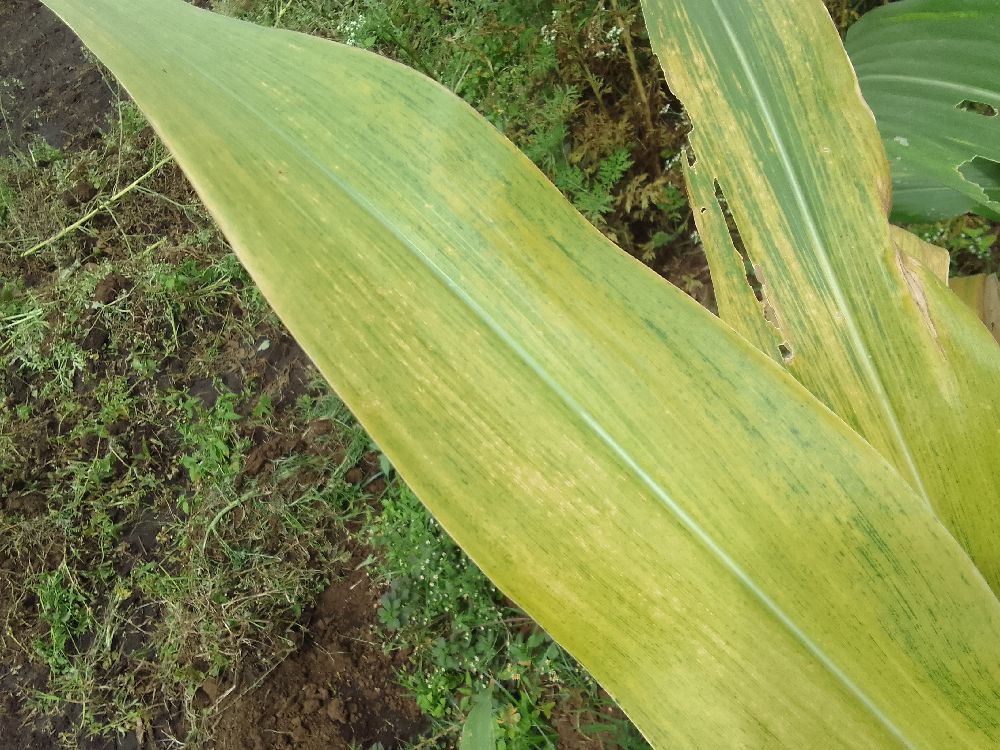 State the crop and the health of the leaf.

maize, maize lethal necrosis
